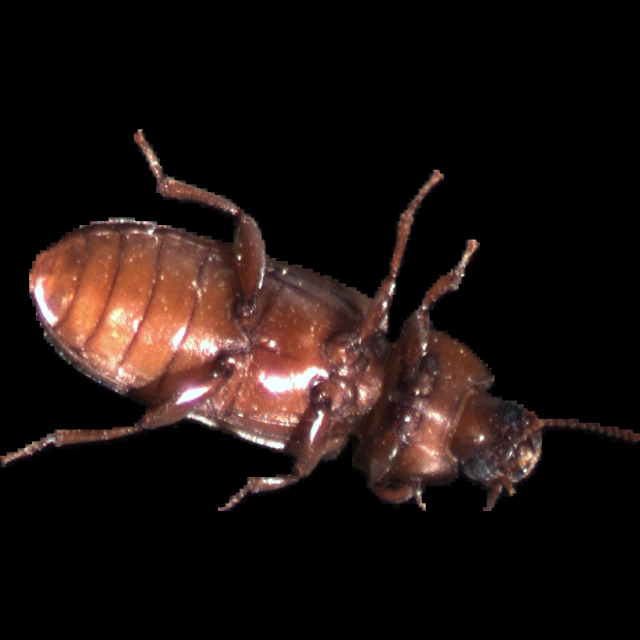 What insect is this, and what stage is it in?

mealworm beetle
